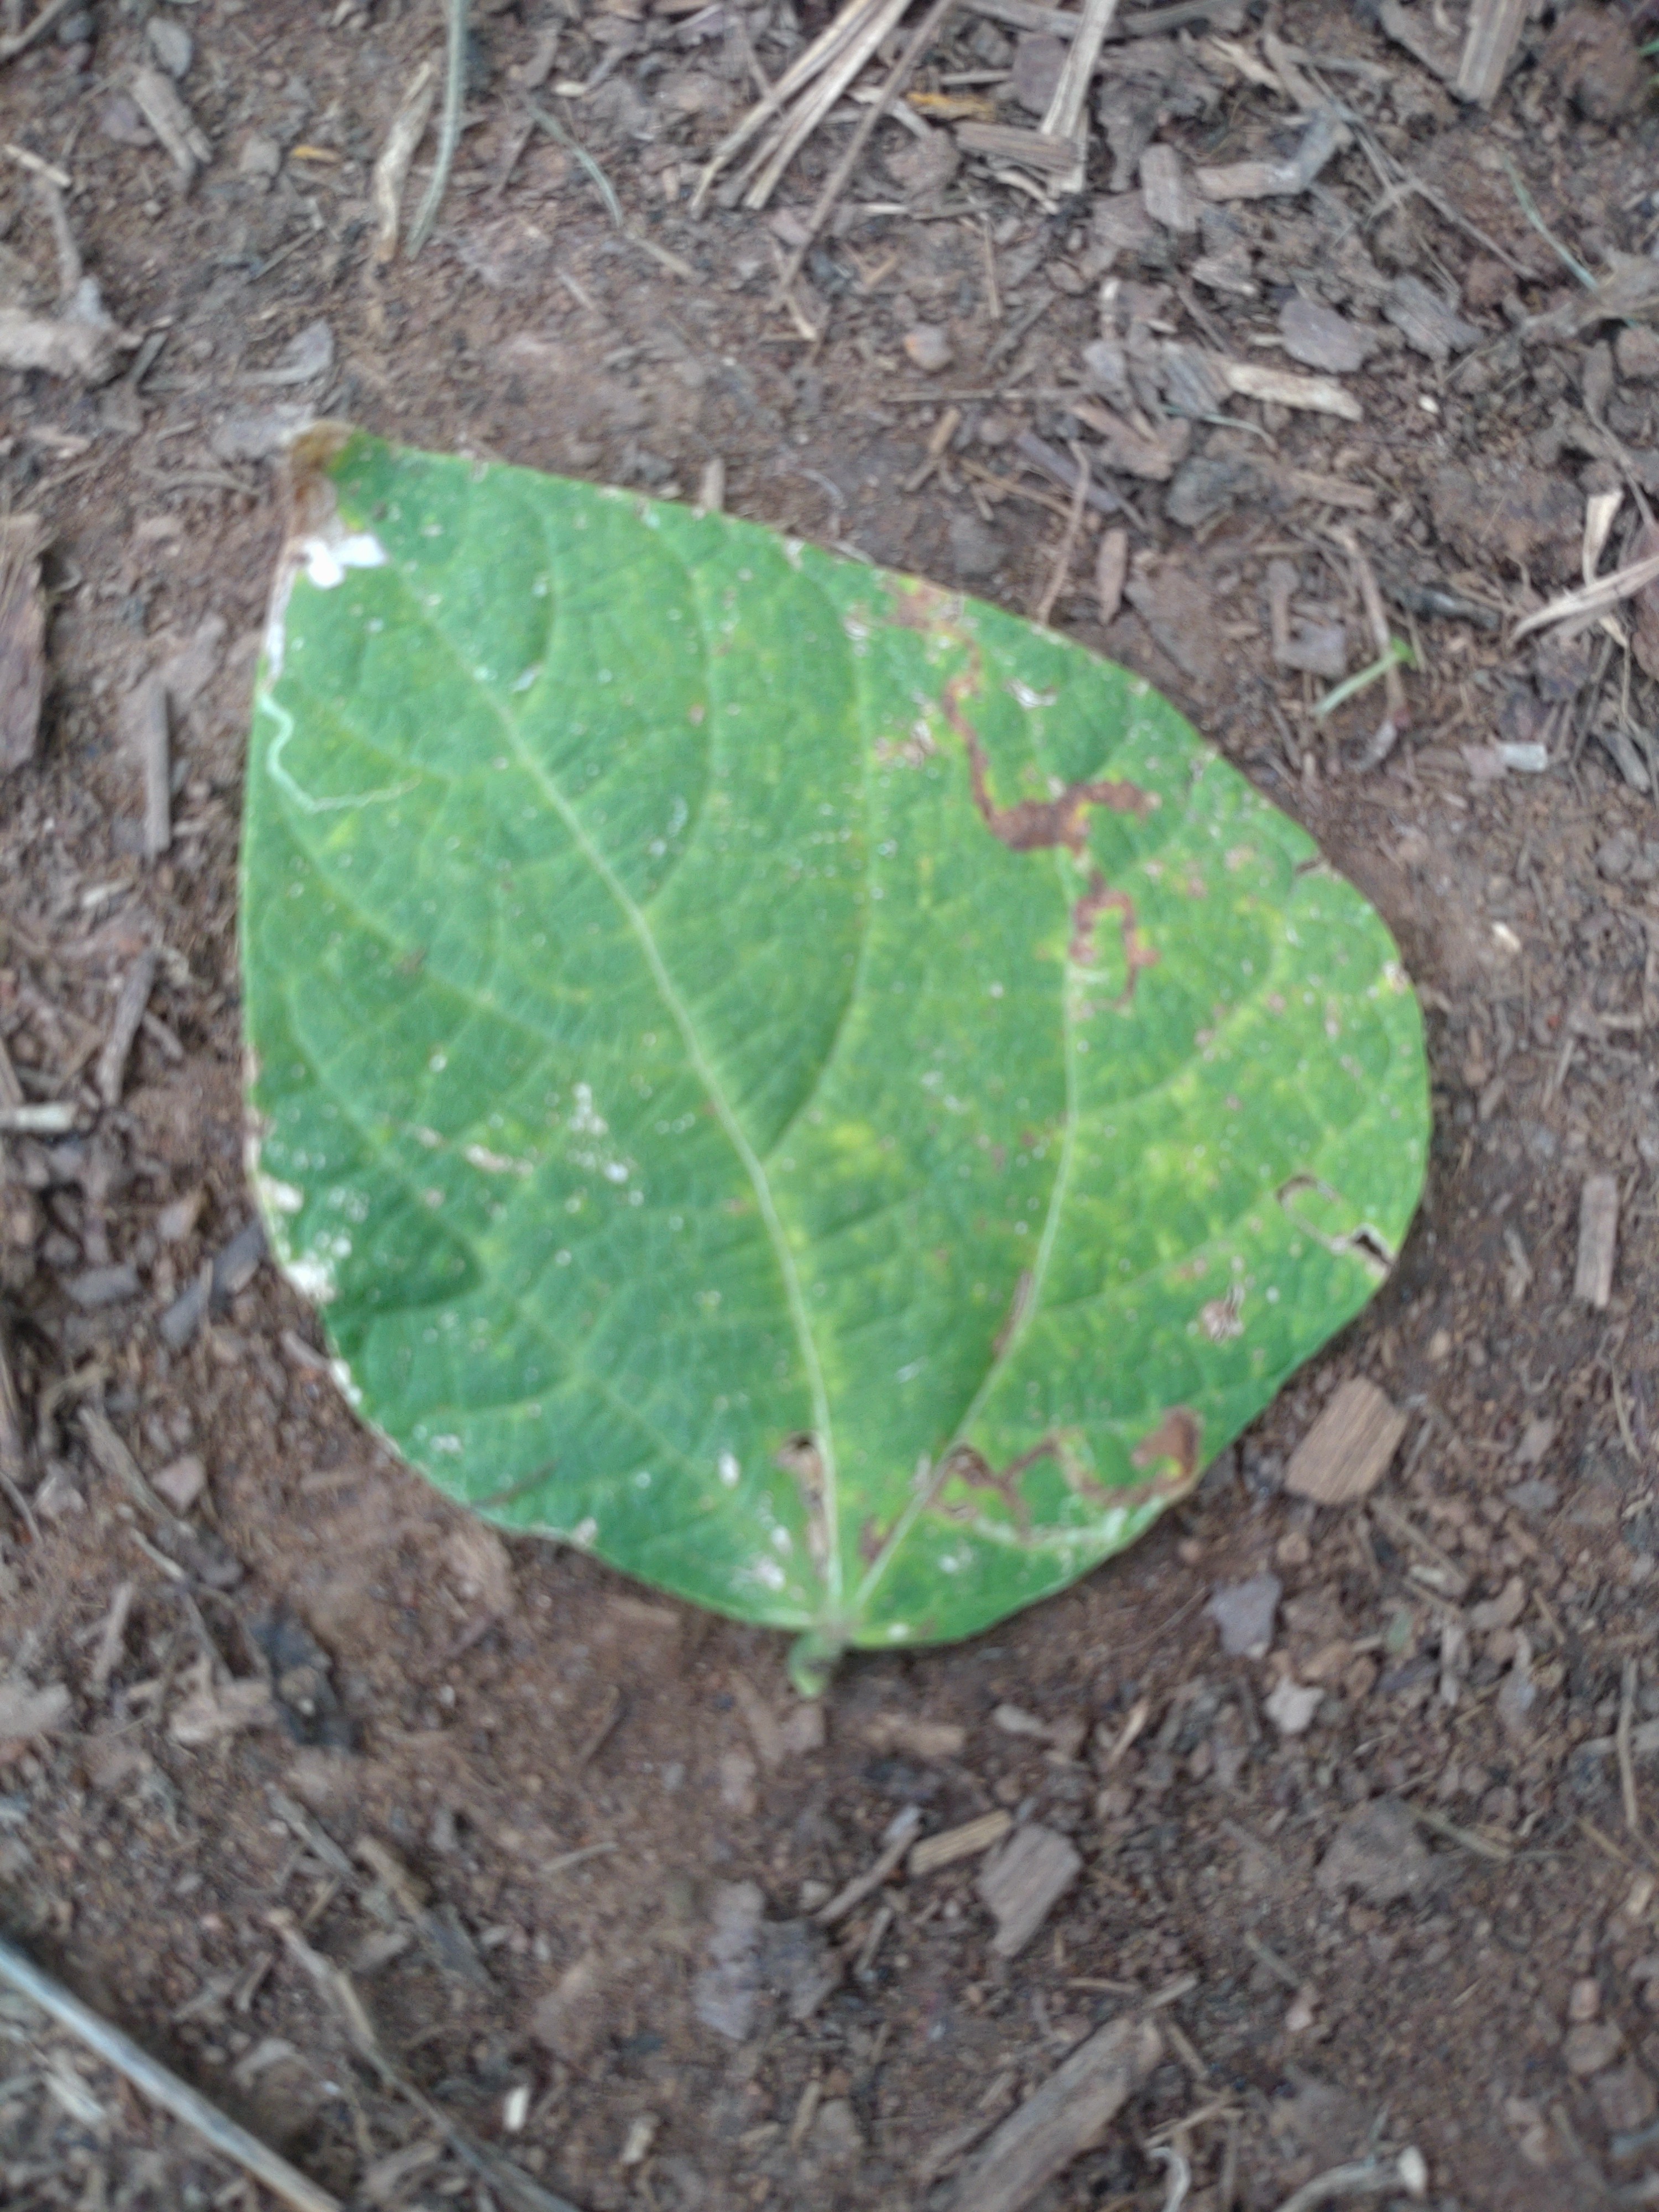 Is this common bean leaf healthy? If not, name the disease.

anthracnose
